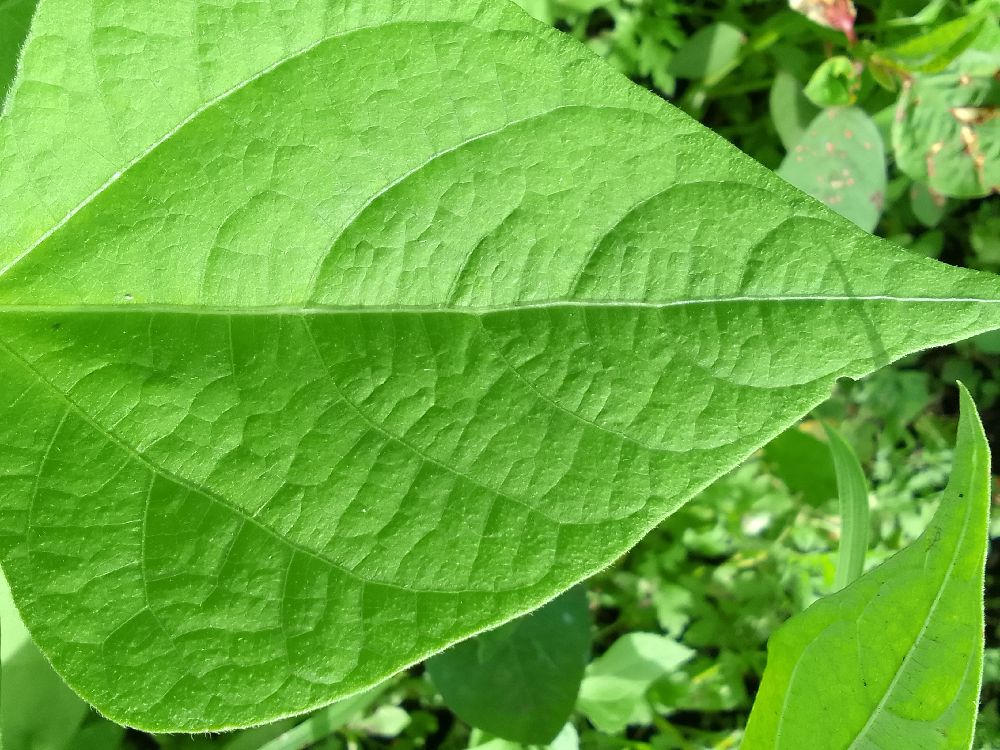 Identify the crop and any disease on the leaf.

common bean, healthy
